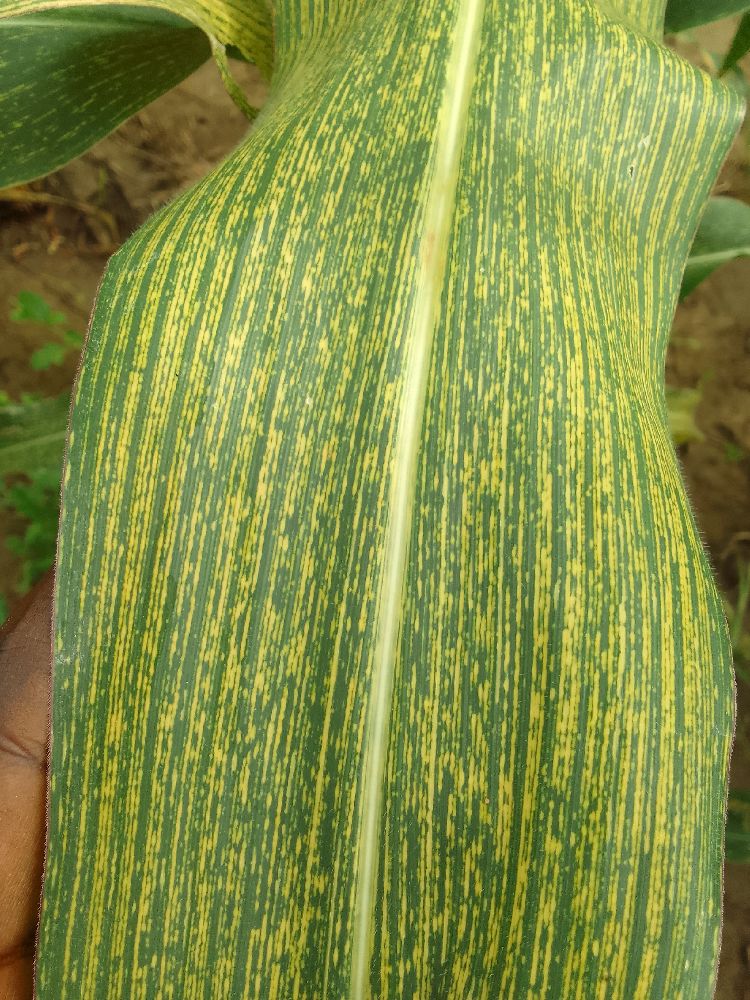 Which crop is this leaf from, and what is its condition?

maize, maize streak virus
